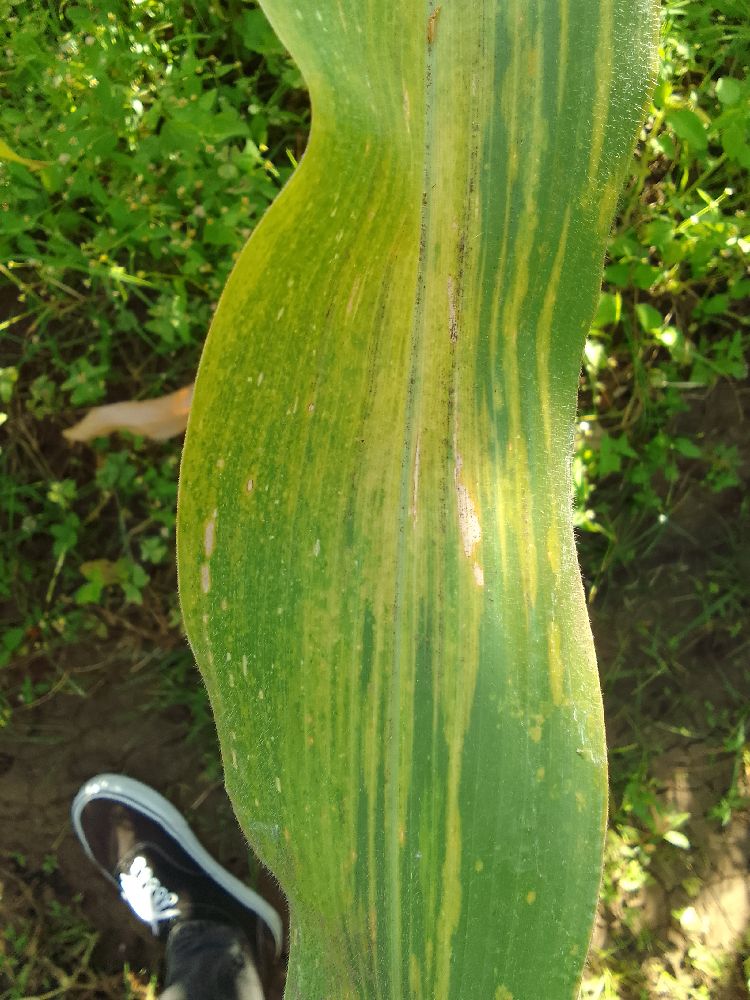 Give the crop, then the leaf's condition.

maize, maize lethal necrosis
